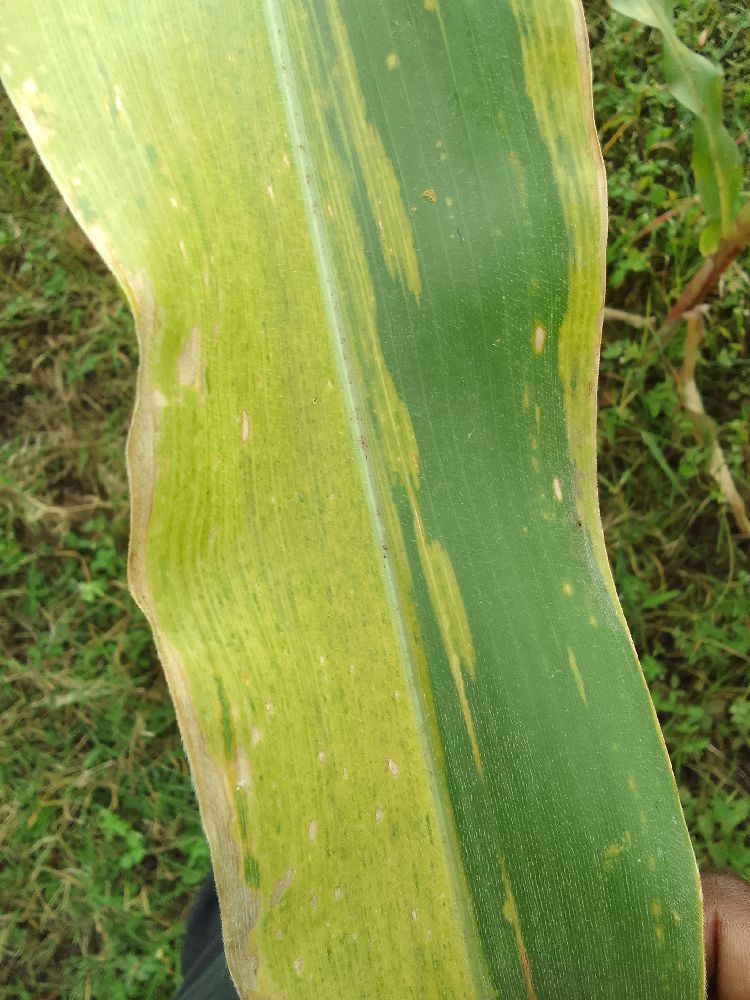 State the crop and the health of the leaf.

maize, maize lethal necrosis
